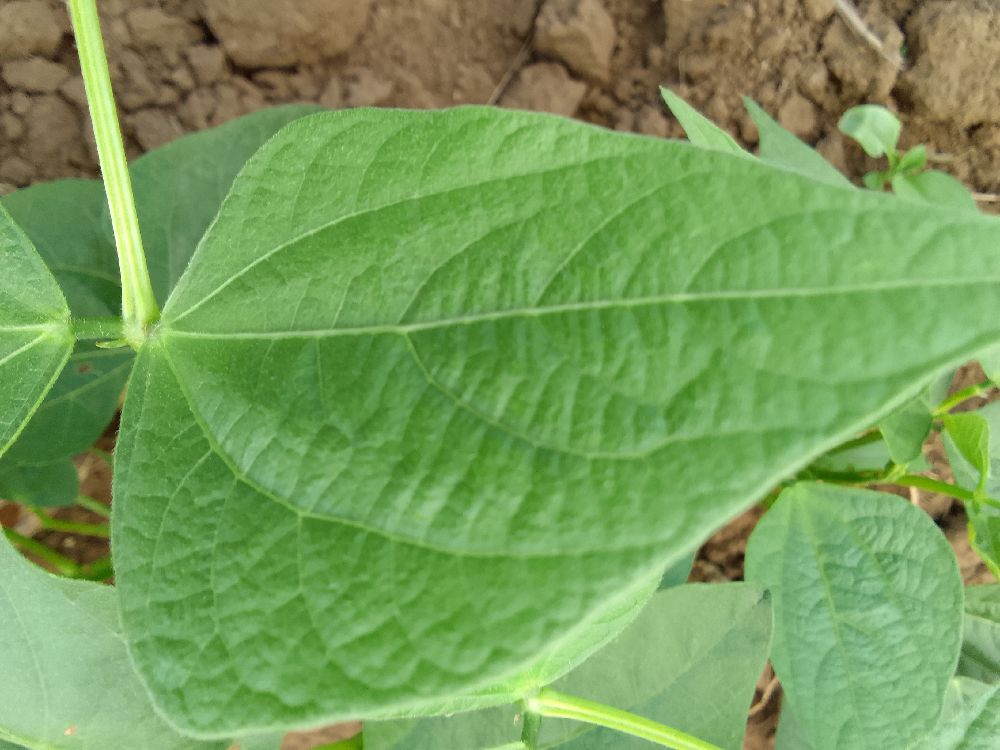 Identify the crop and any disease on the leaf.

common bean, healthy
